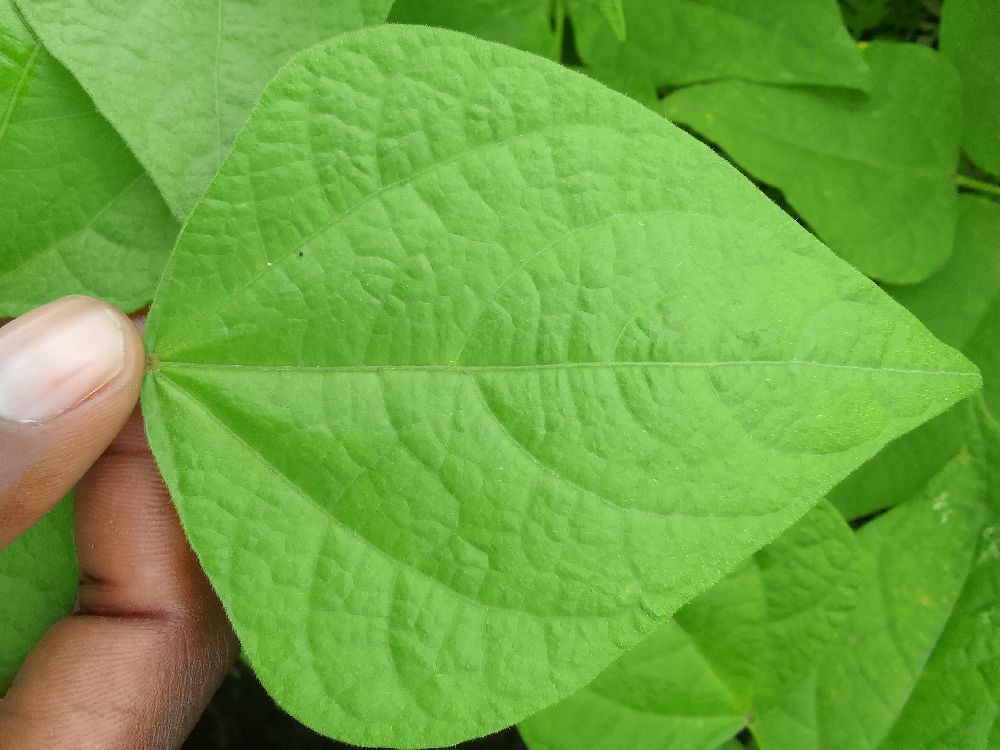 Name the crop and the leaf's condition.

common bean, healthy
